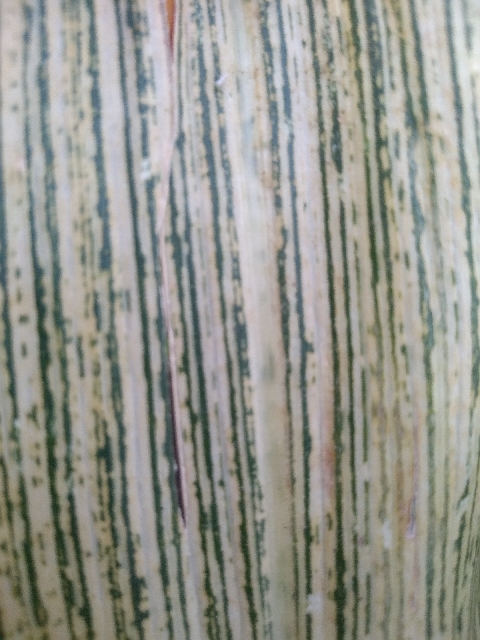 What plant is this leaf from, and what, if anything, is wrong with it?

maize, maize streak virus
